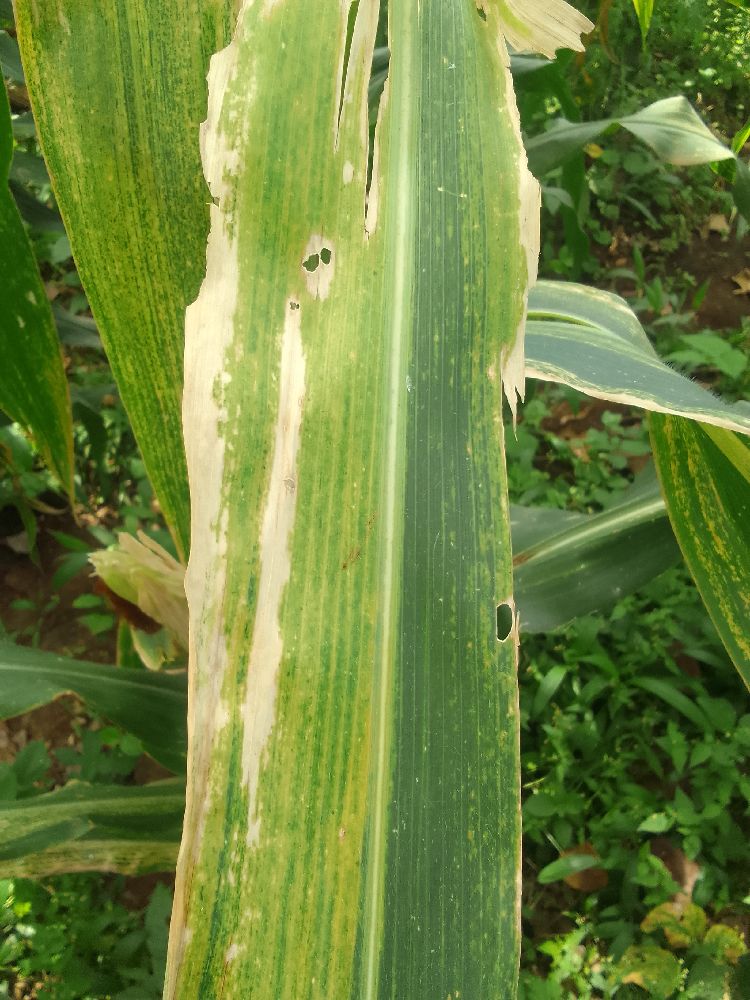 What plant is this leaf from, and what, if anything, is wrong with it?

maize, maize lethal necrosis
